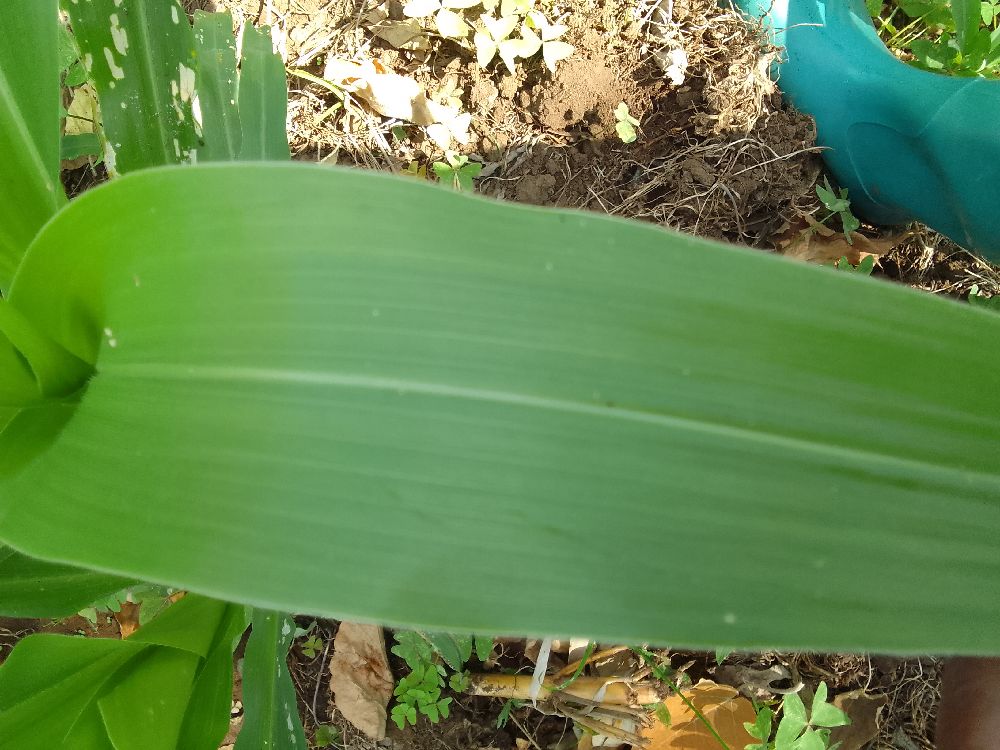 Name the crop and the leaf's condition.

maize, healthy
